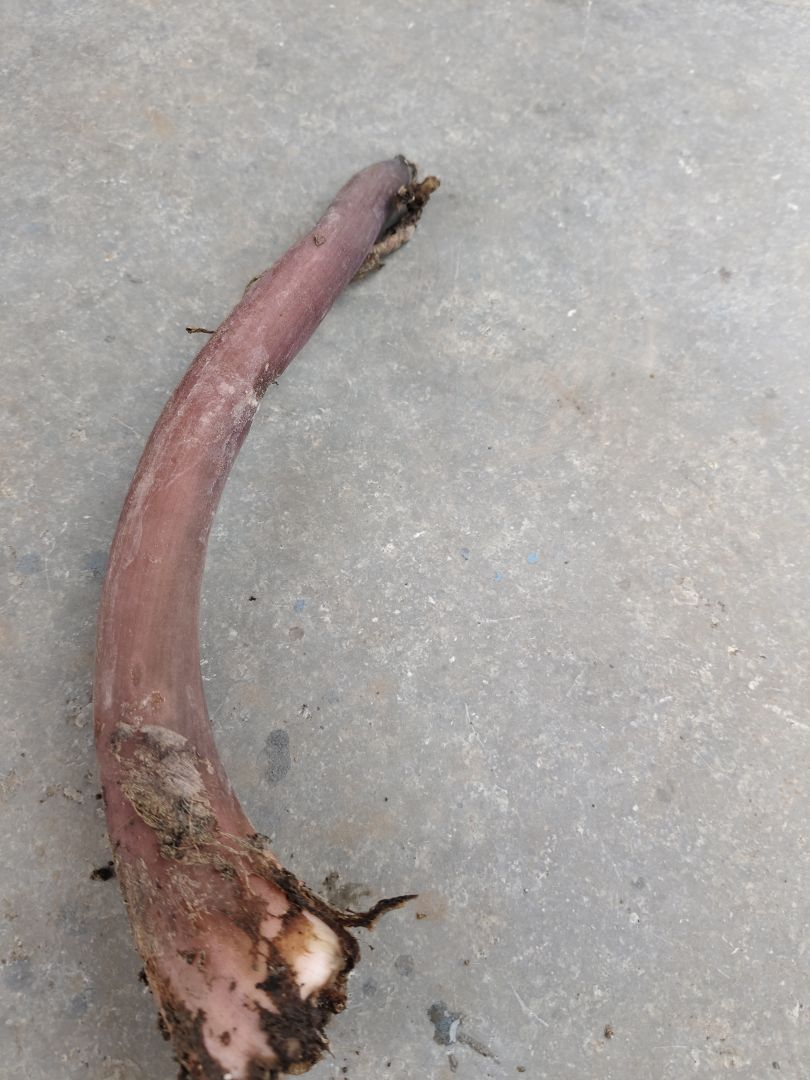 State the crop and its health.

taro, root rot
